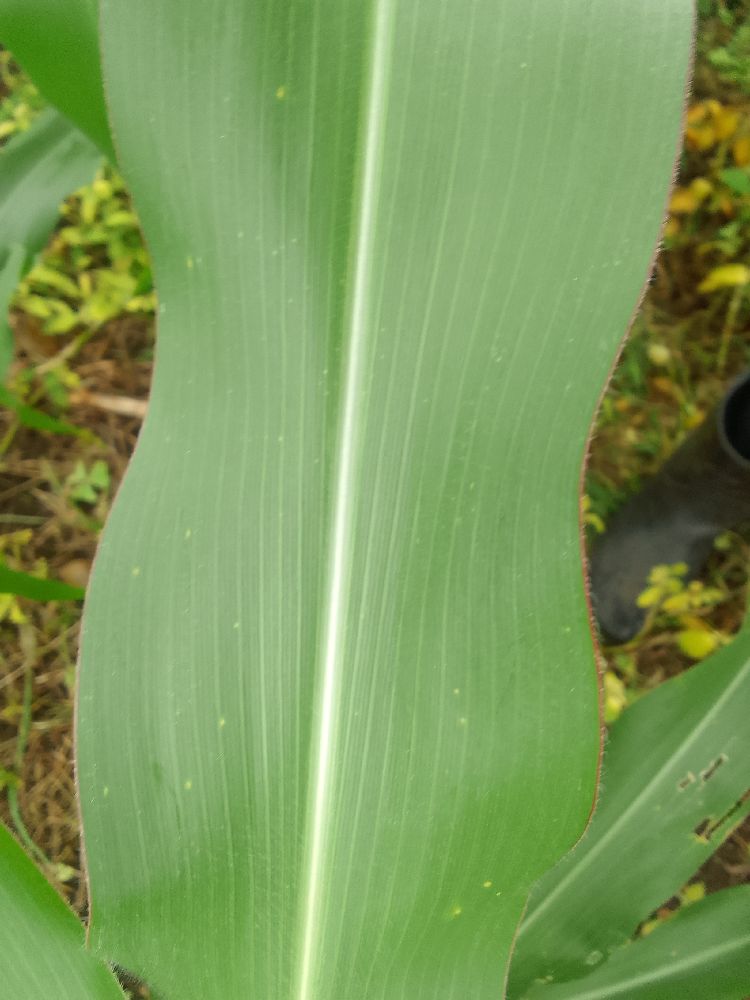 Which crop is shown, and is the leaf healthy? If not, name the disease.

maize, healthy
